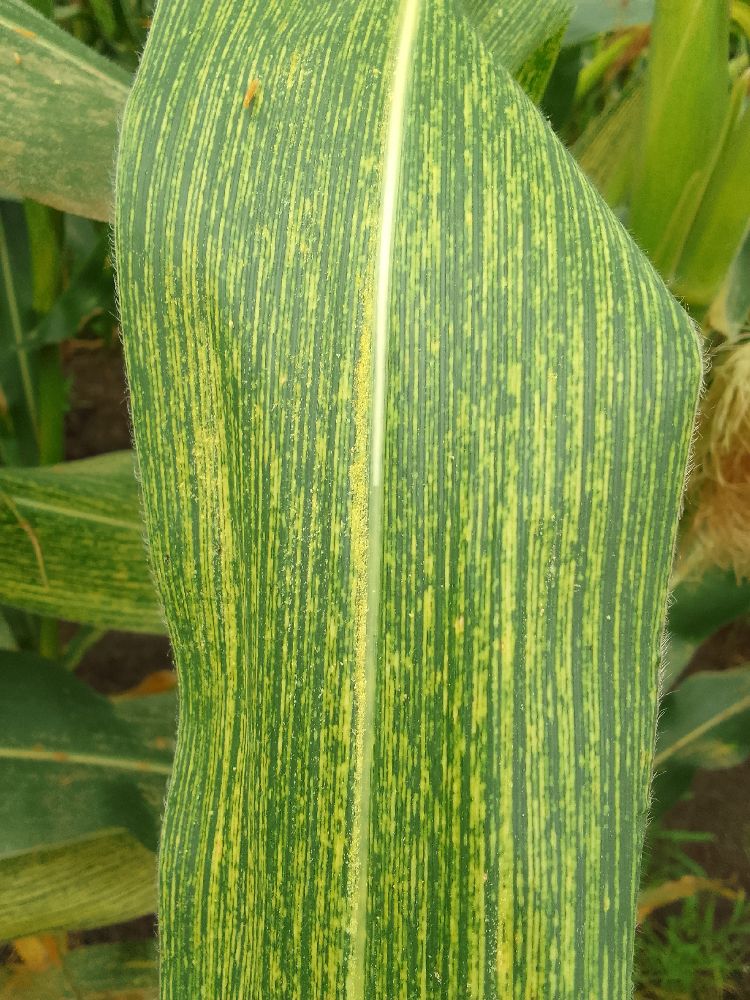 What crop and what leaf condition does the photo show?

maize, maize streak virus
